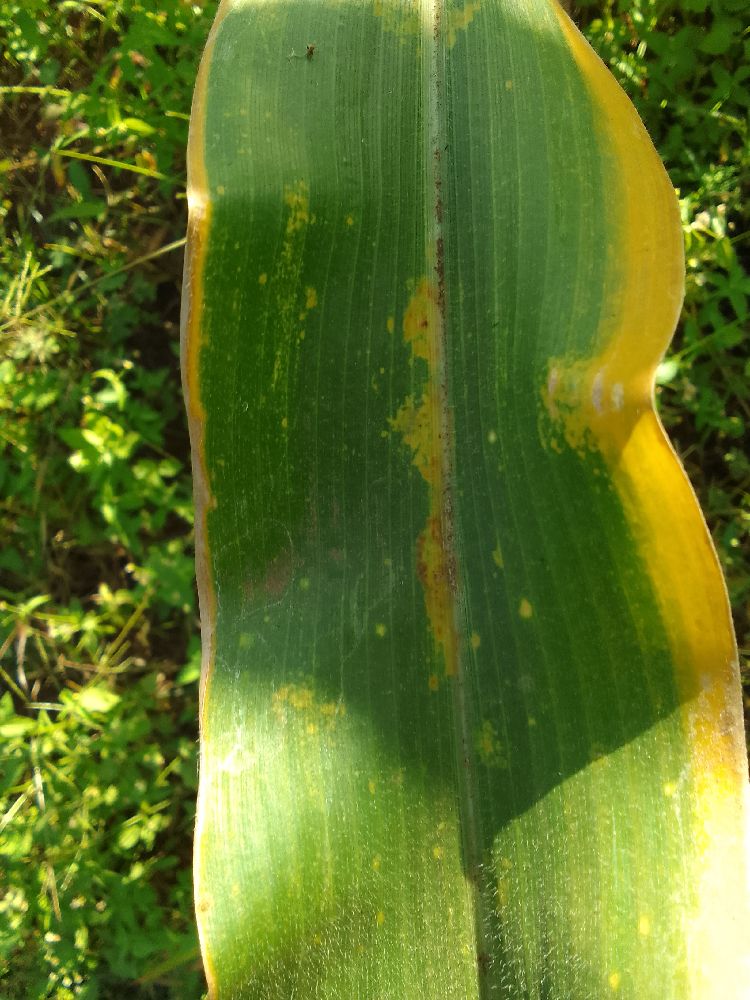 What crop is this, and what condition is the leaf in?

maize, maize lethal necrosis
